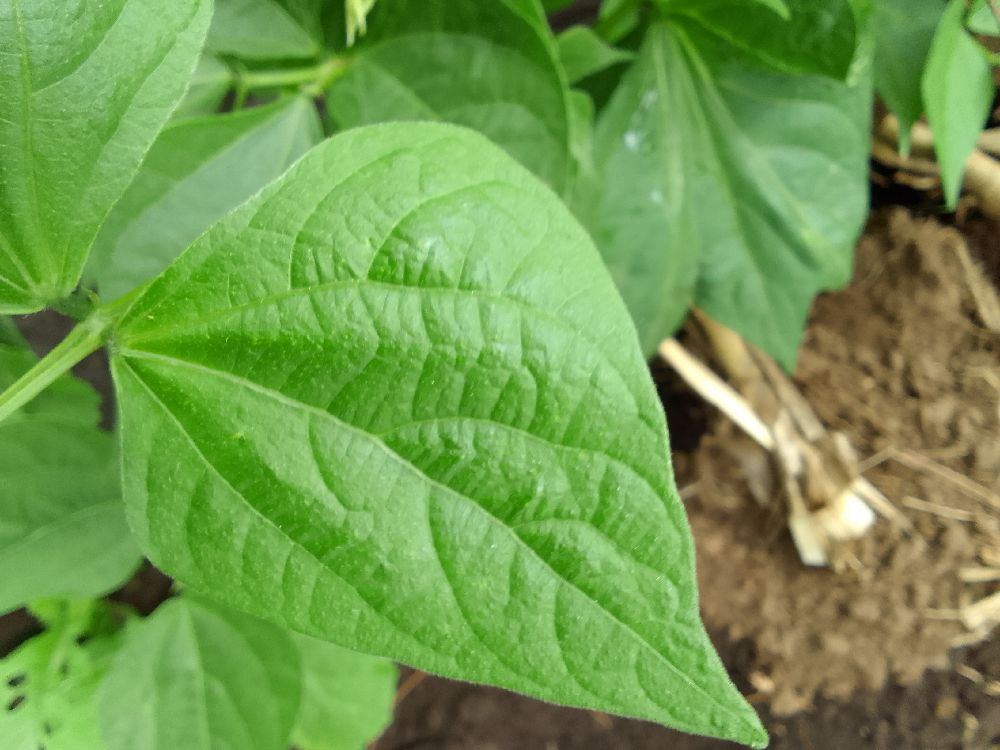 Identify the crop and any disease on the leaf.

common bean, healthy
